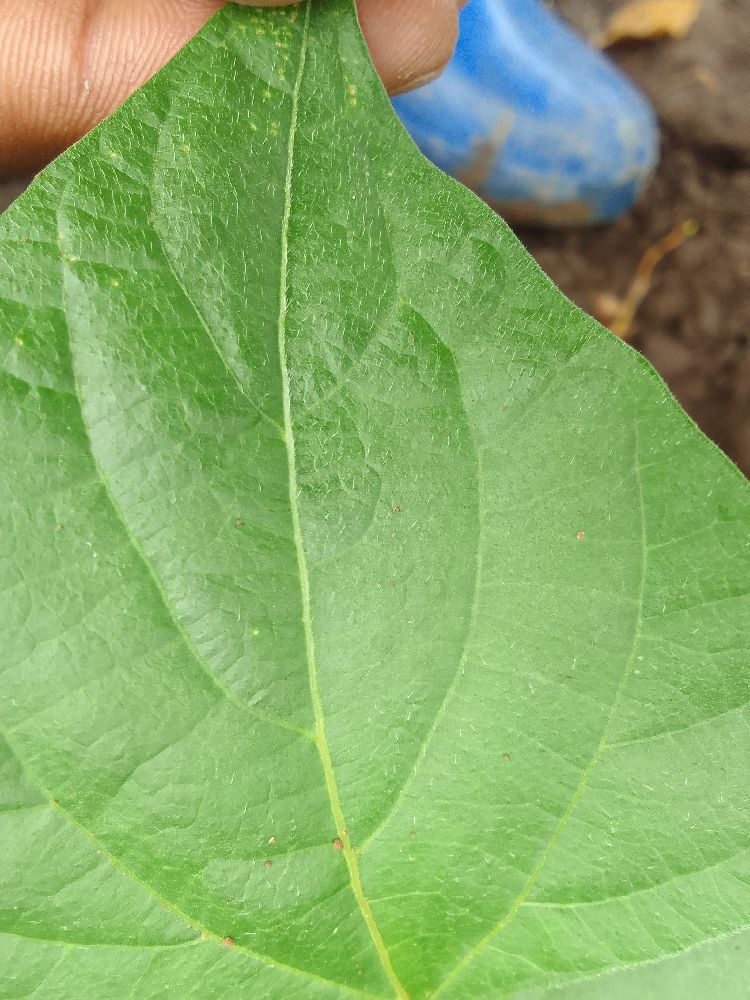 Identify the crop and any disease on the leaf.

common bean, healthy
